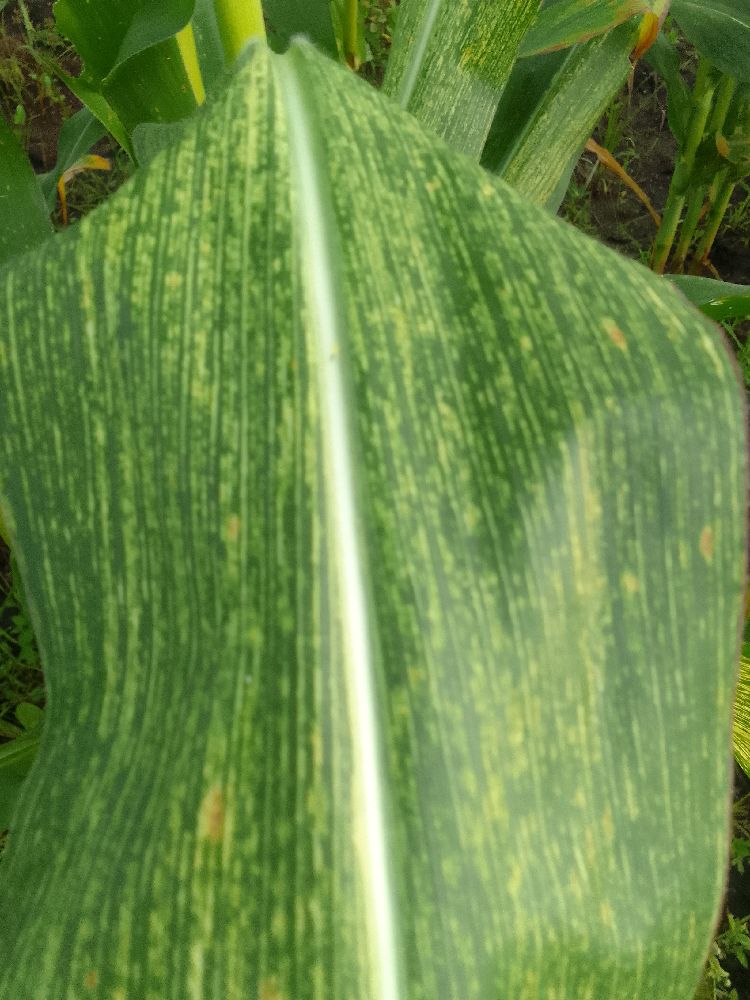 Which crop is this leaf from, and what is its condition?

maize, maize streak virus
